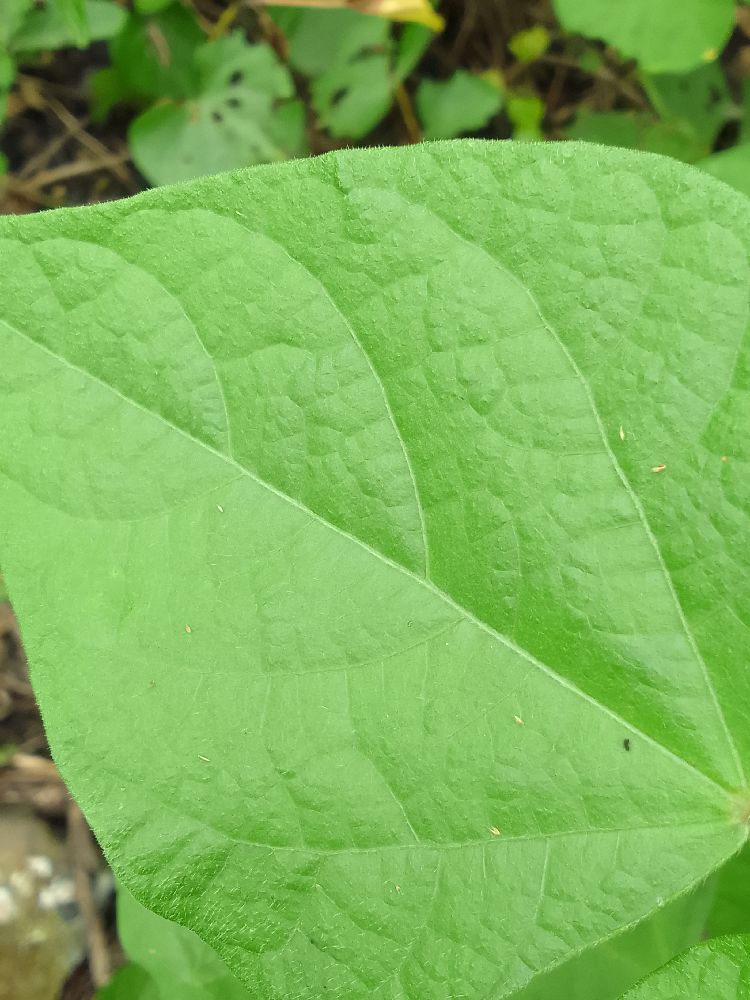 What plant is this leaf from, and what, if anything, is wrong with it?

common bean, healthy
